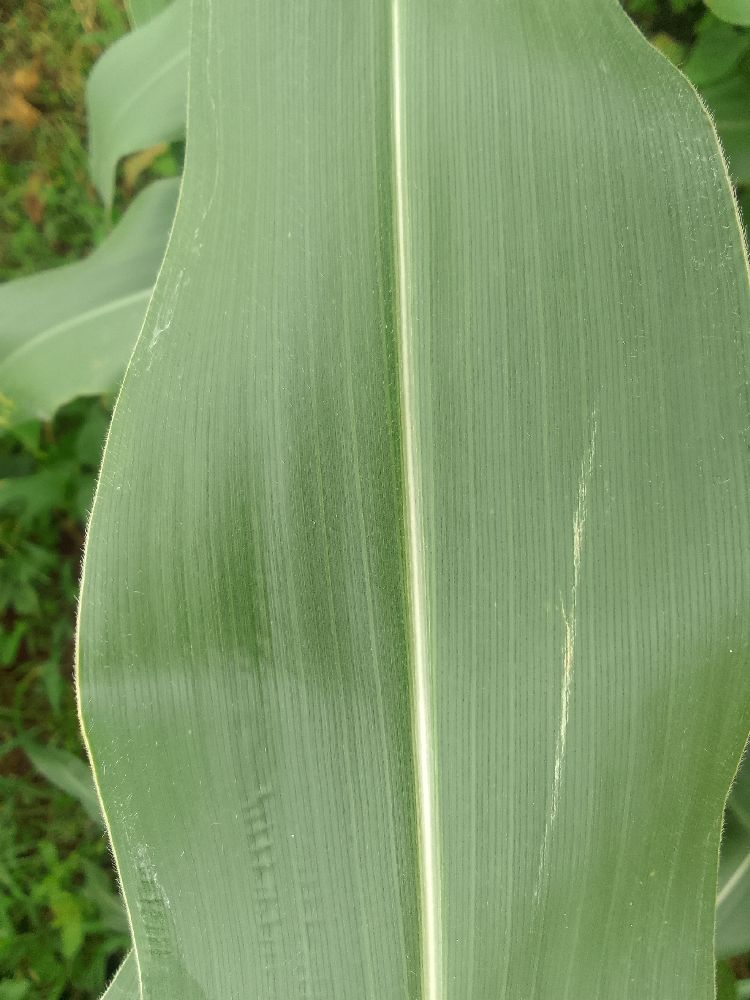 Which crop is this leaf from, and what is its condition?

maize, healthy
